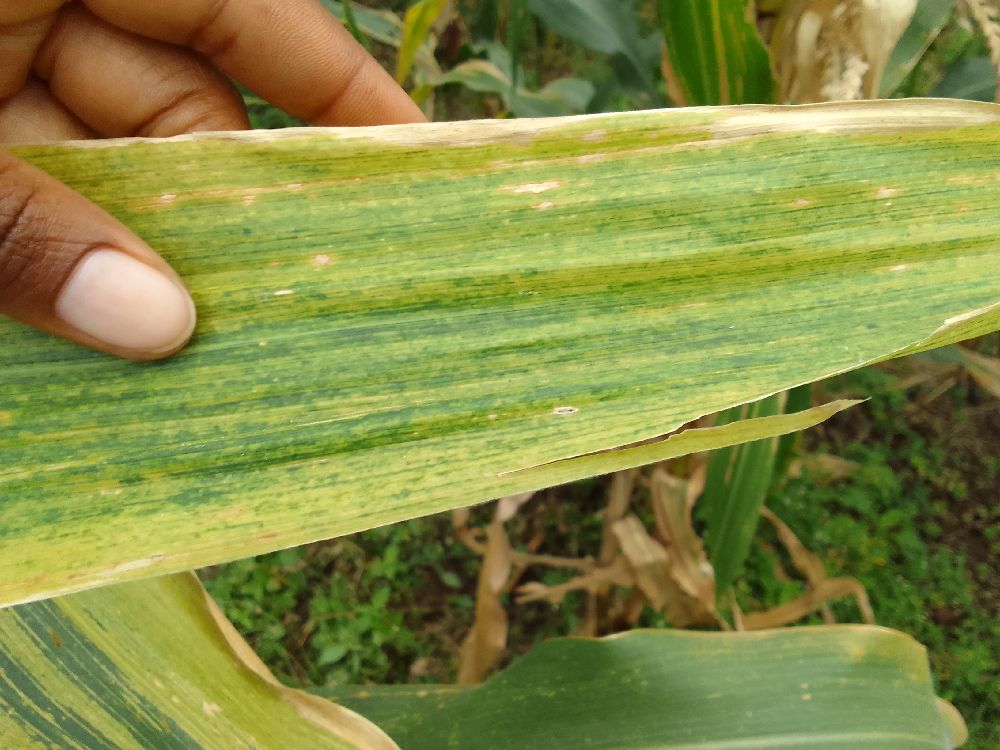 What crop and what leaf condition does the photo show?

maize, maize lethal necrosis
